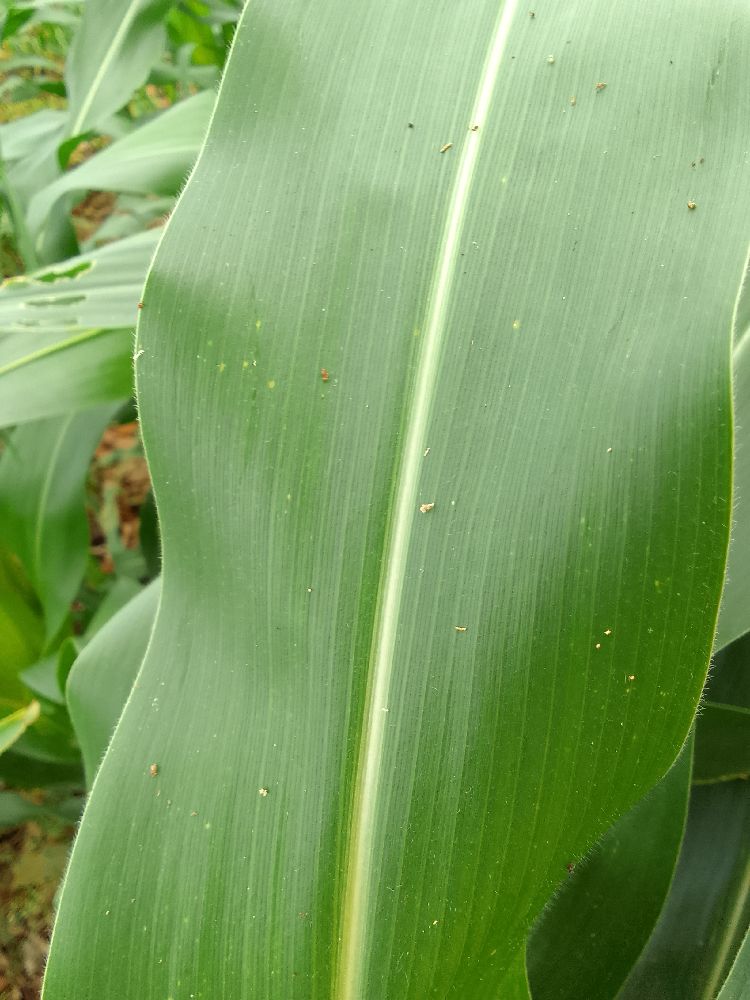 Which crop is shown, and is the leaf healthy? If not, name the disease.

maize, healthy
